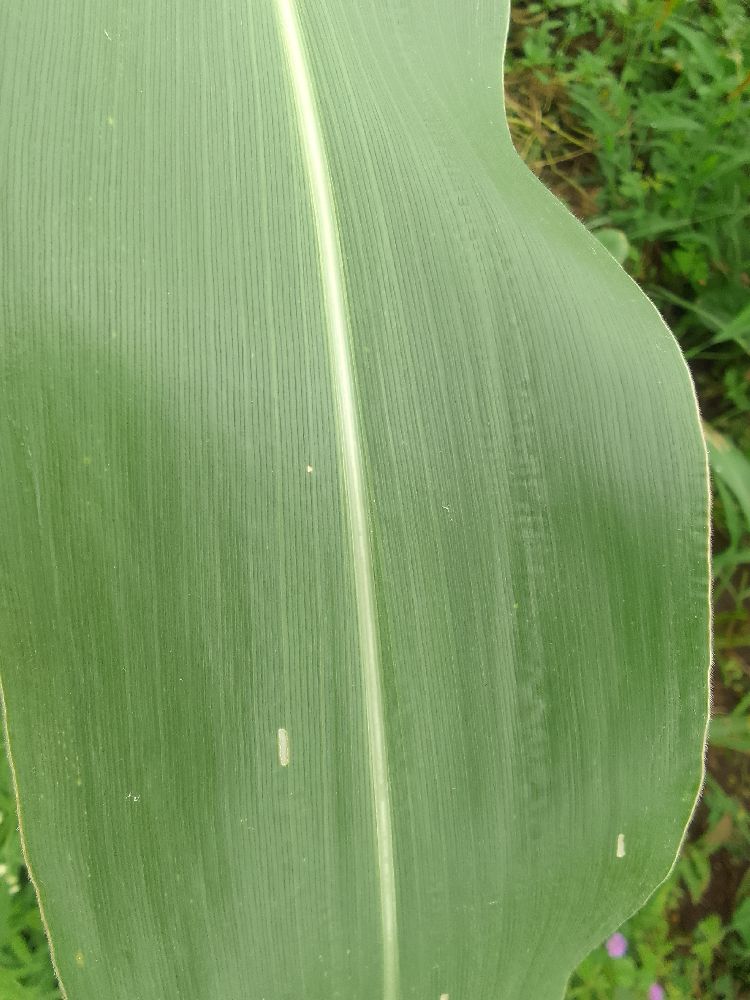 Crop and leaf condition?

maize, healthy
